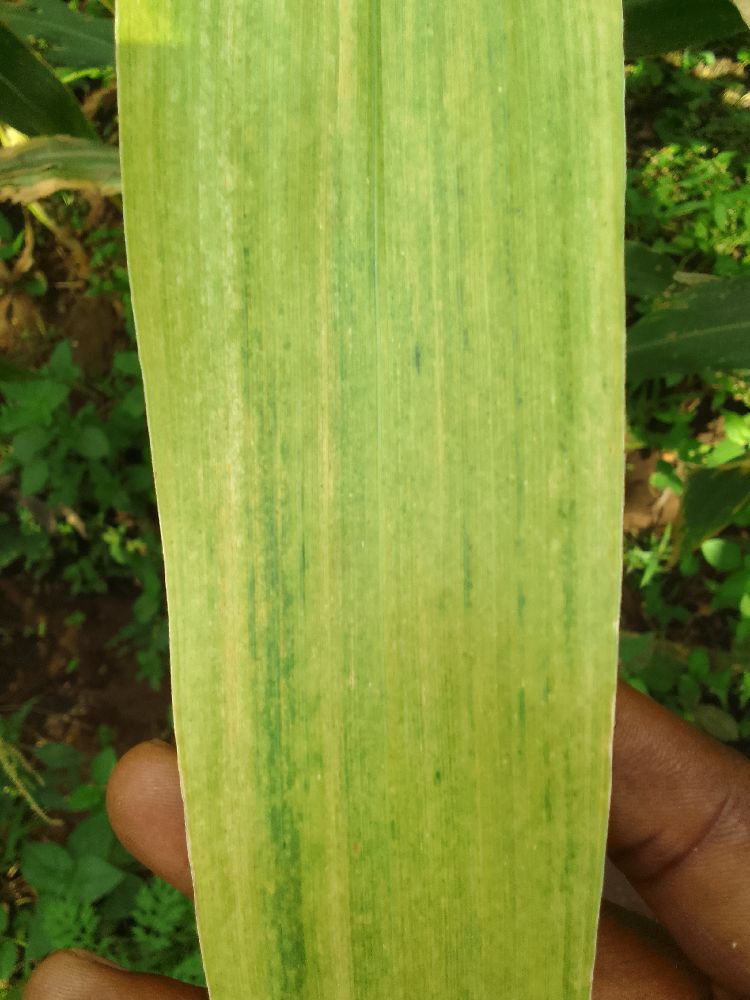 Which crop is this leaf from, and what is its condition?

maize, maize lethal necrosis
